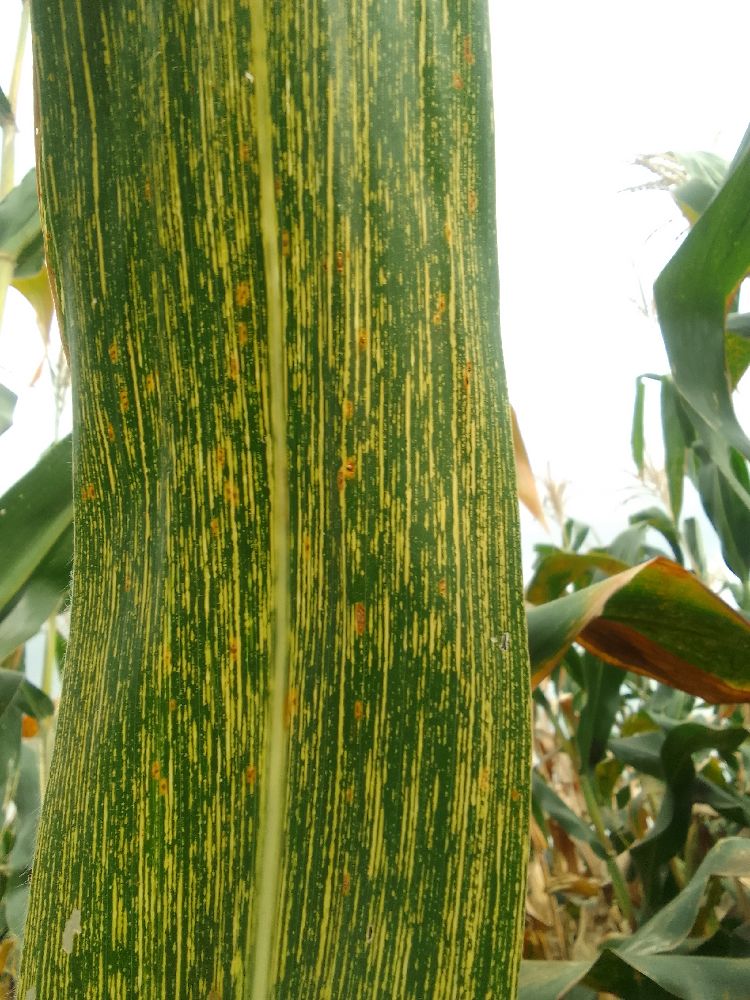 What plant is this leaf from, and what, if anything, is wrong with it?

maize, maize streak virus
